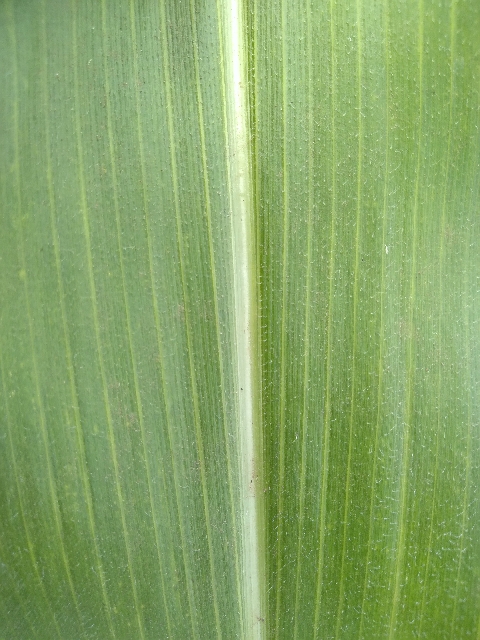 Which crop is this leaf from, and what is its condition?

maize, healthy
